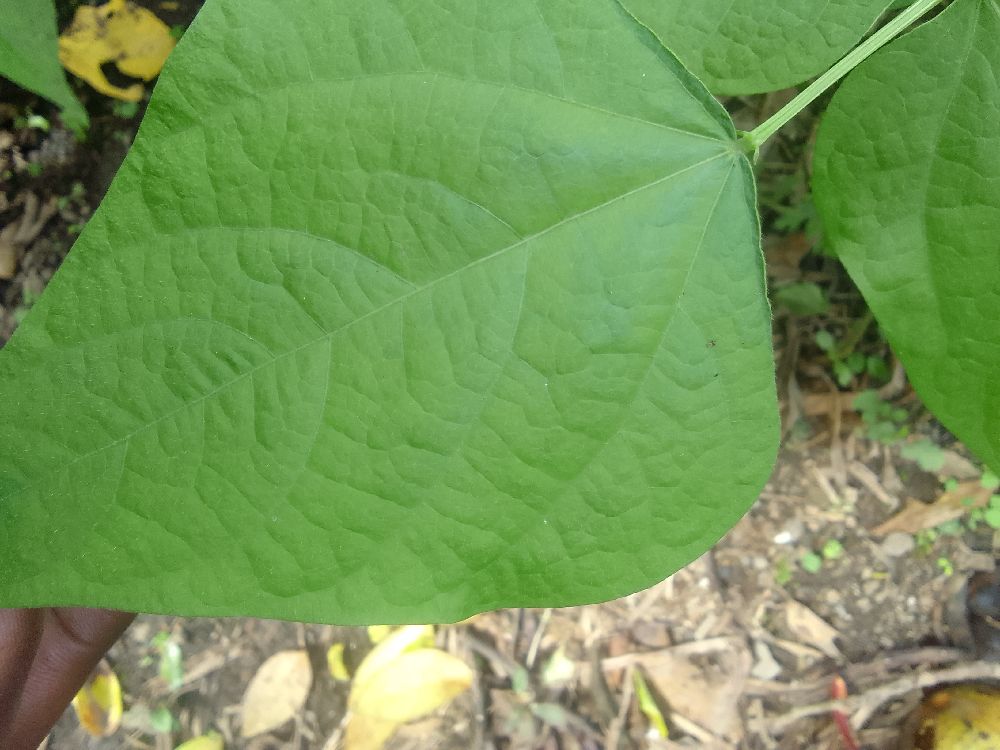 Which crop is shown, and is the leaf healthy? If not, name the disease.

common bean, healthy
